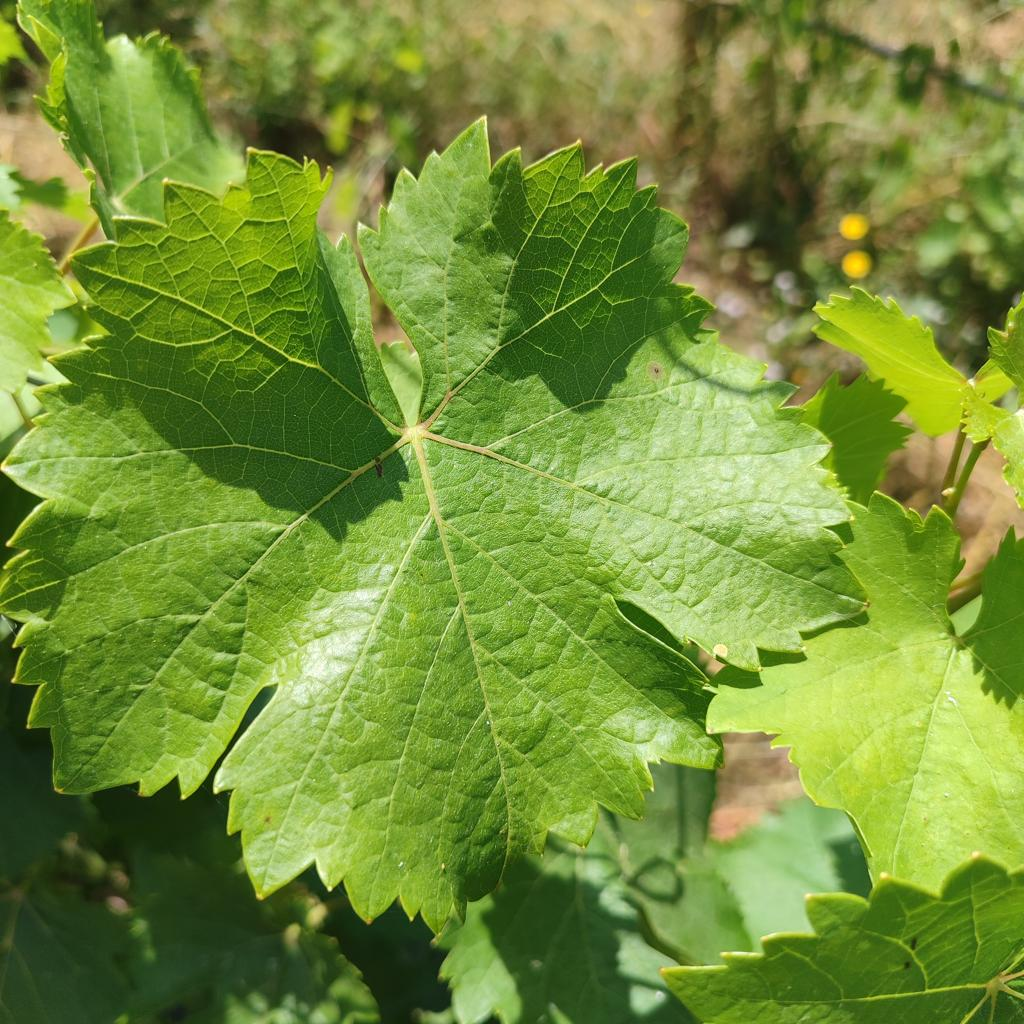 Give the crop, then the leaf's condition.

grapevine, healthy
